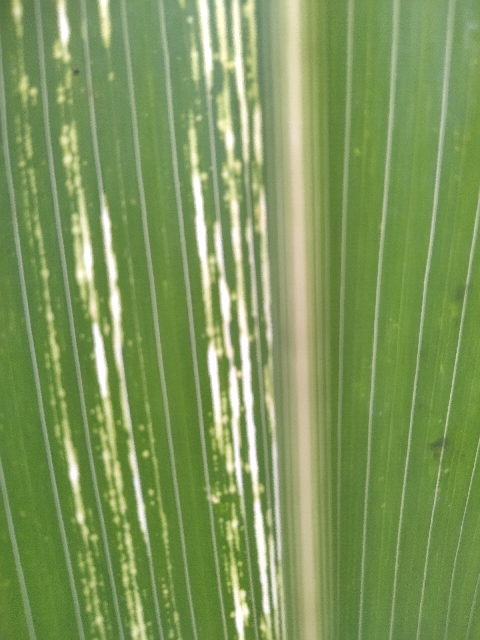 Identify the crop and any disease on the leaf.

maize, maize streak virus
